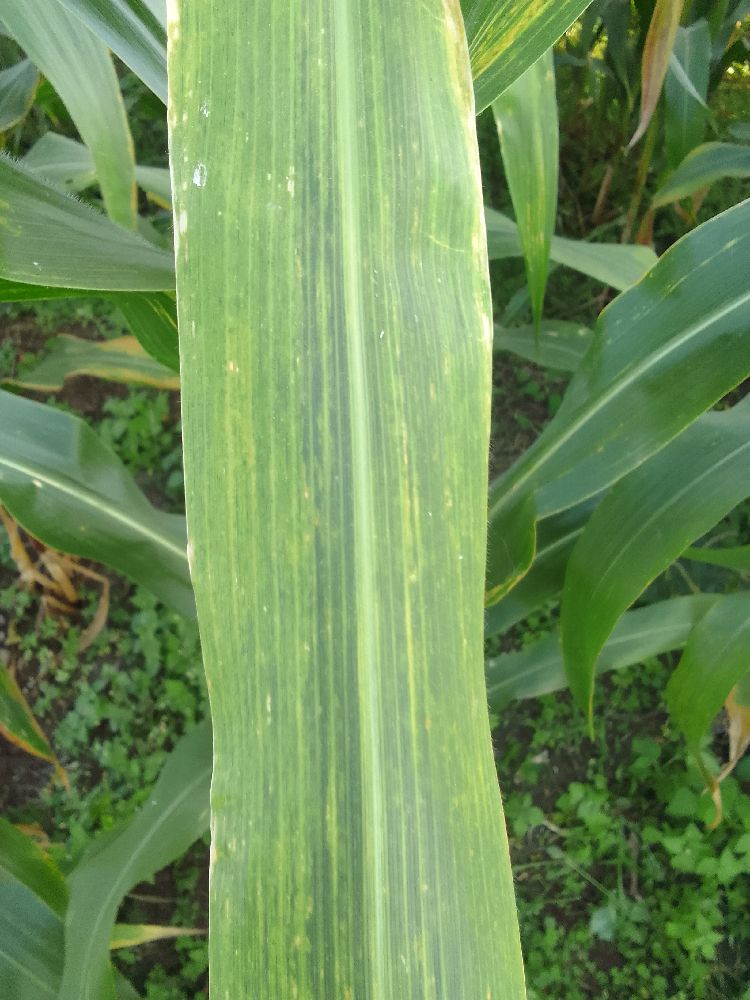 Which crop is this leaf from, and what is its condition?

maize, maize lethal necrosis
